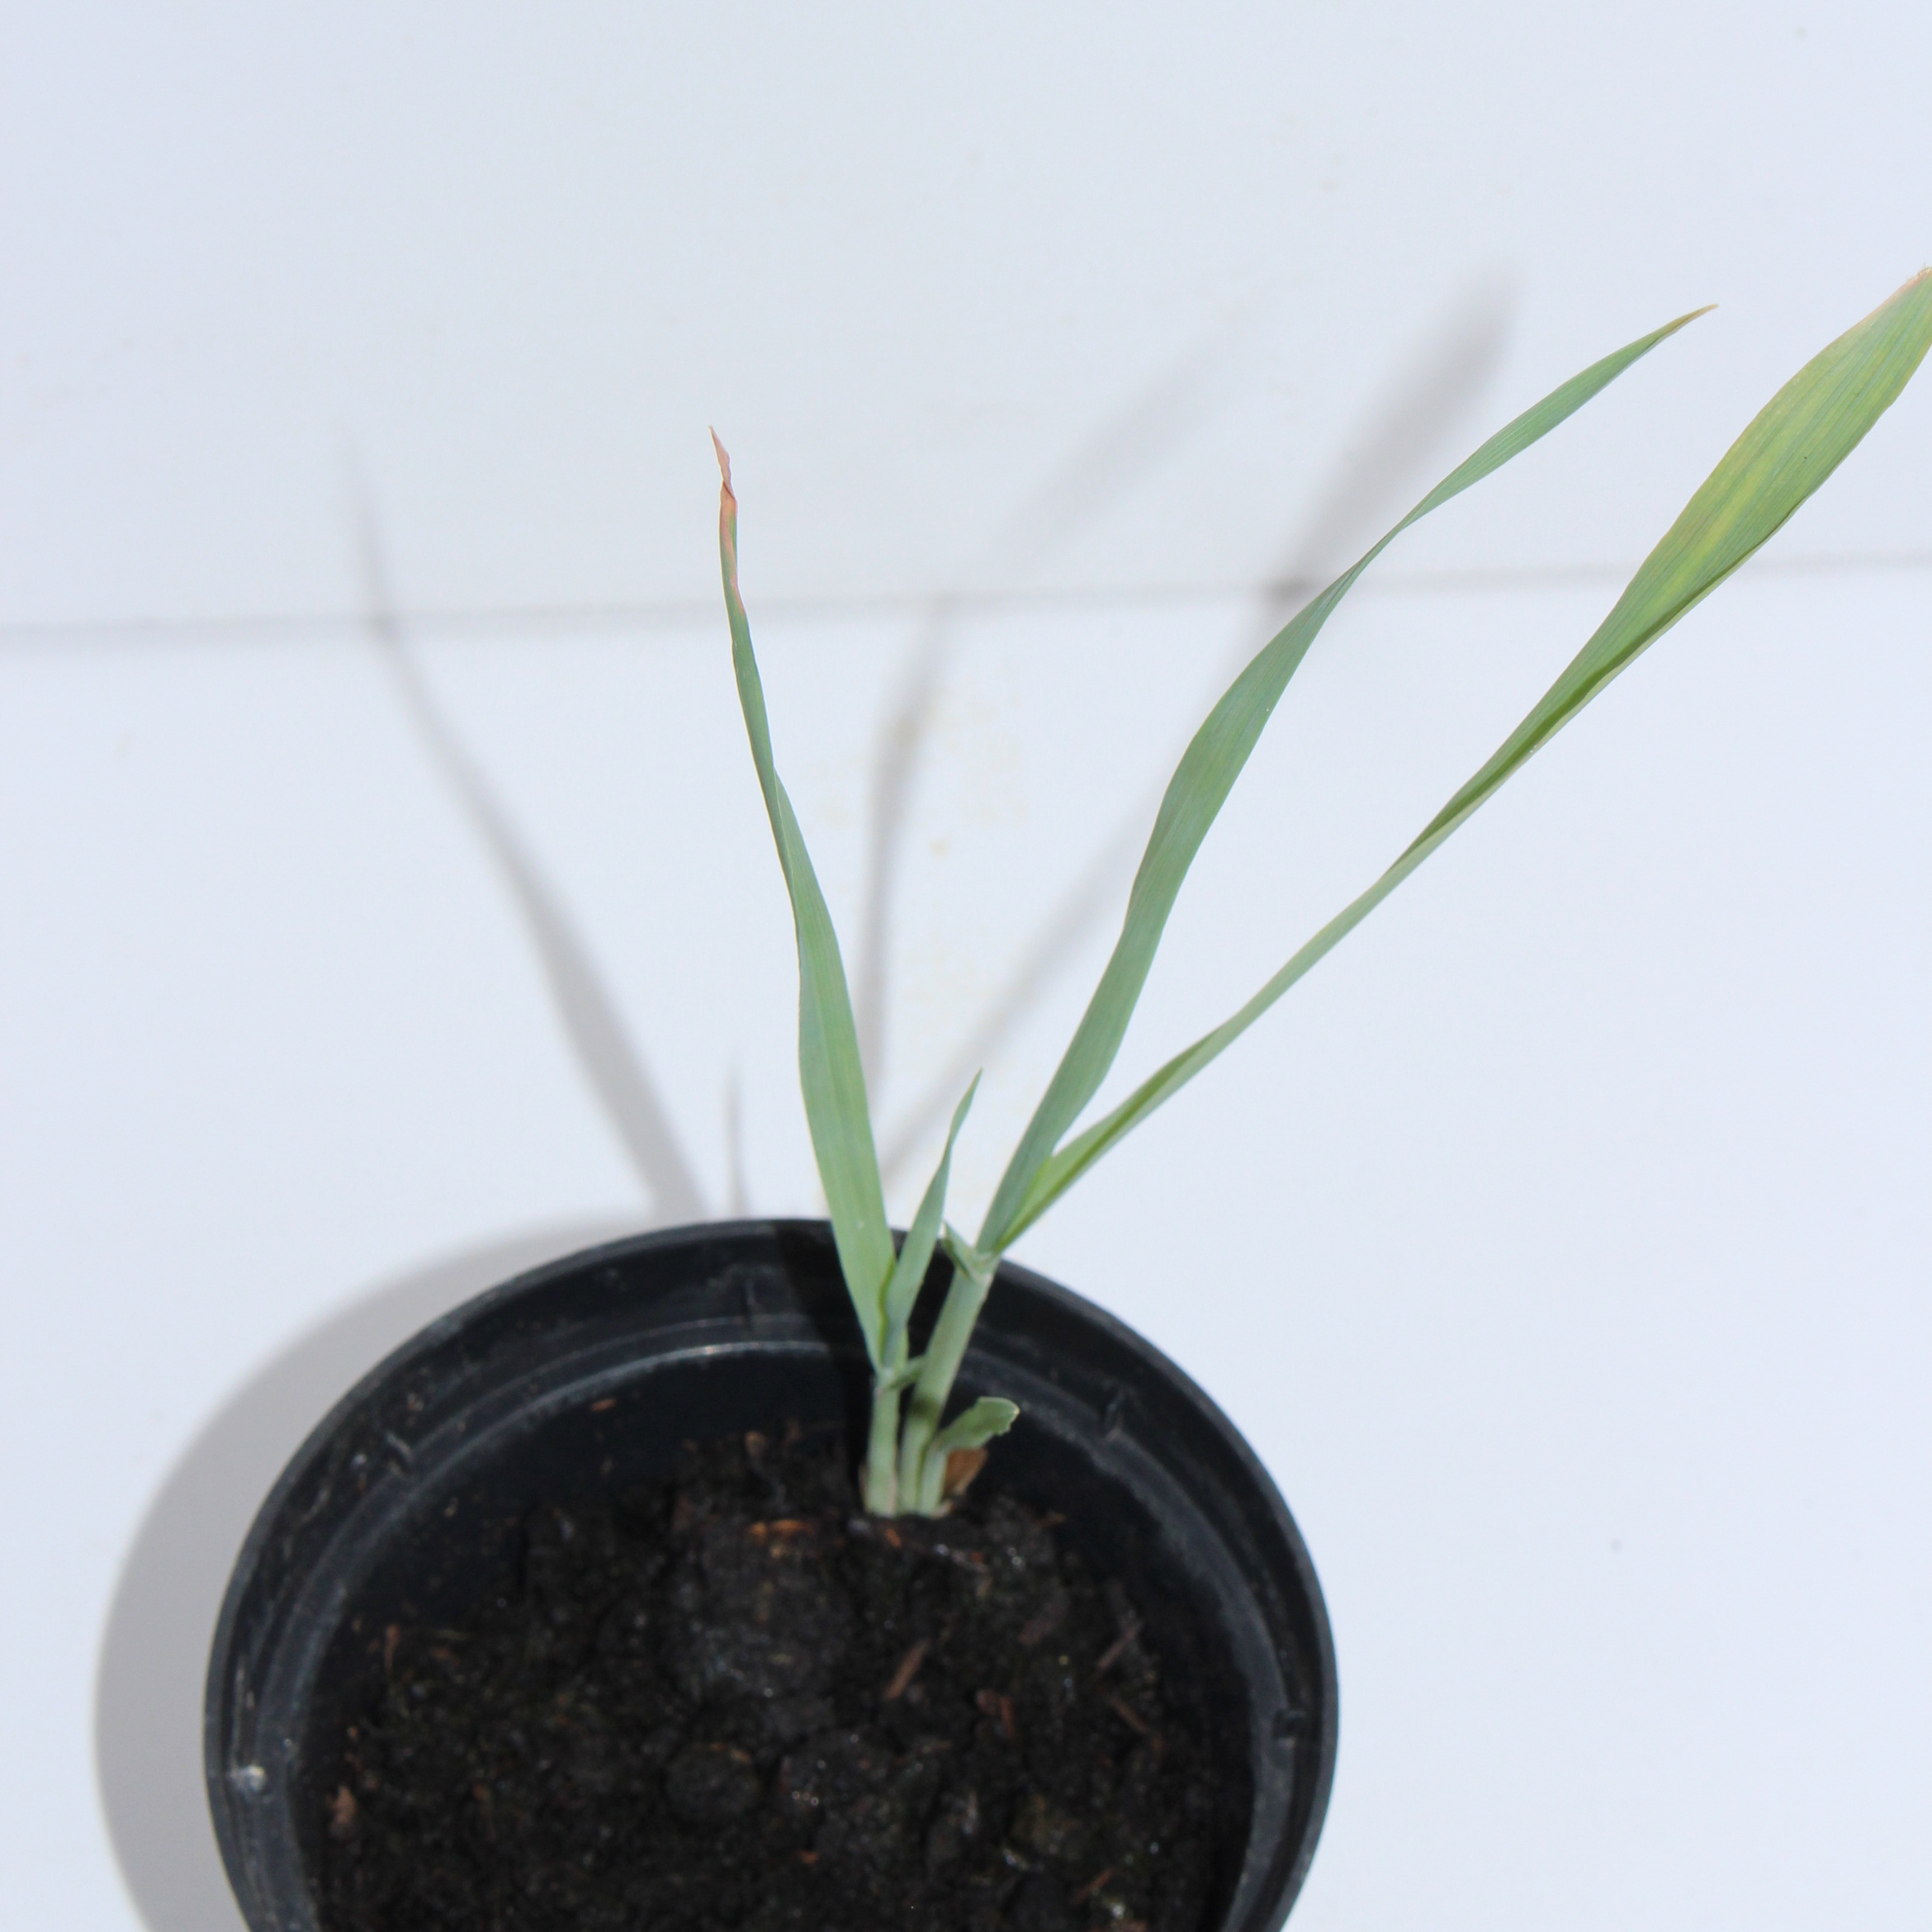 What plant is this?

Avena sterilis
